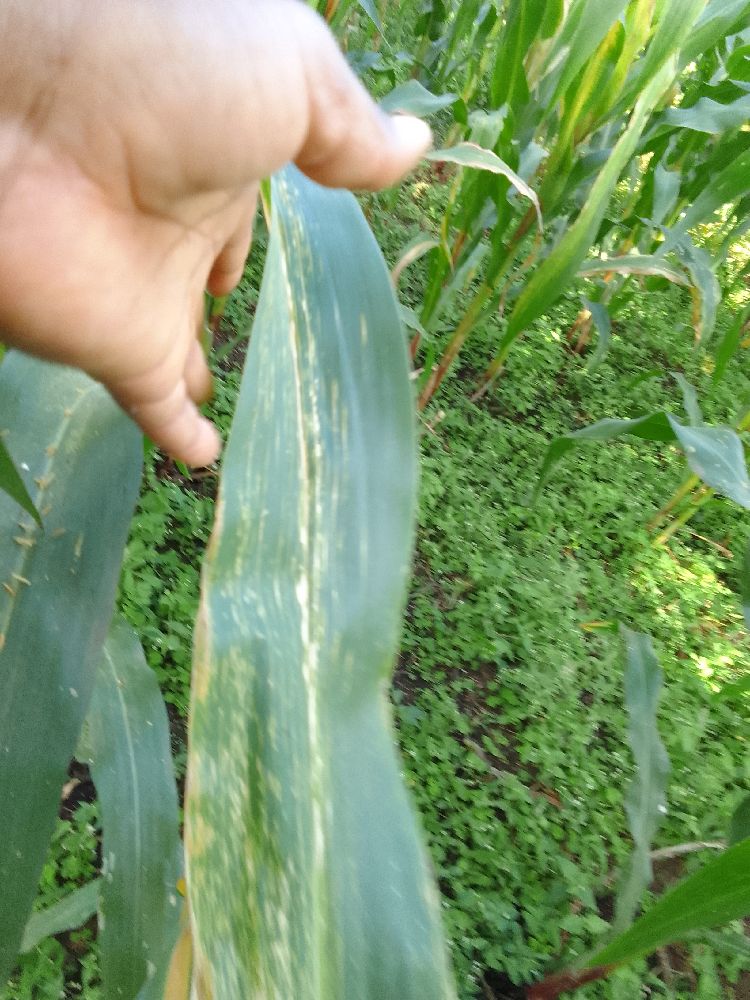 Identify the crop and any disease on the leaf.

maize, maize lethal necrosis
